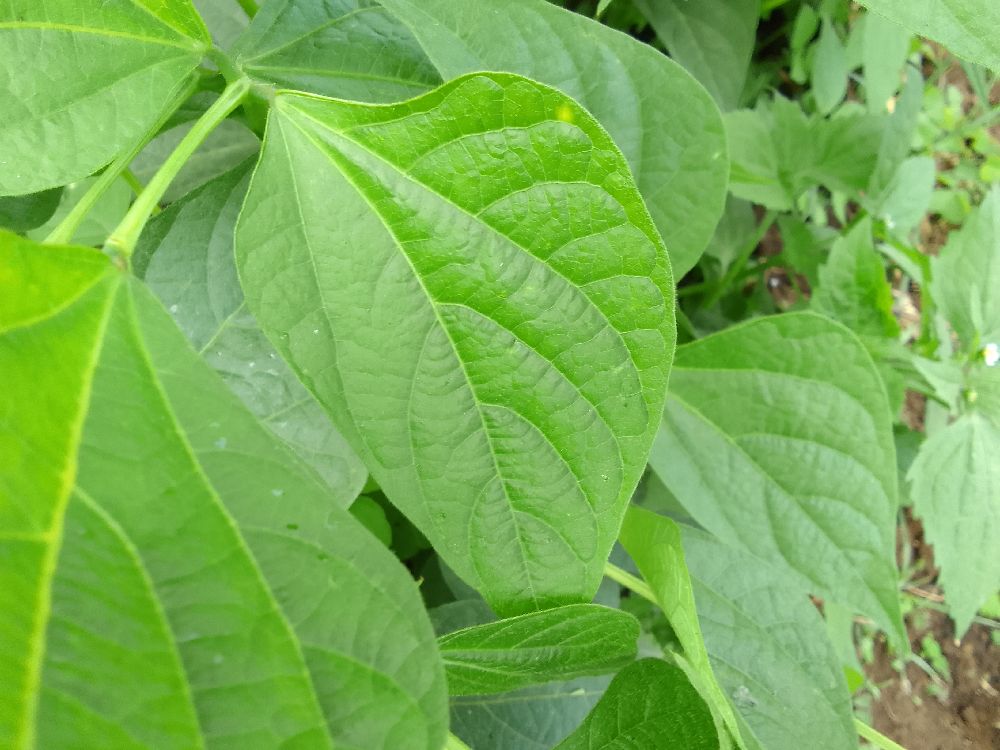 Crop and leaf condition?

common bean, healthy
